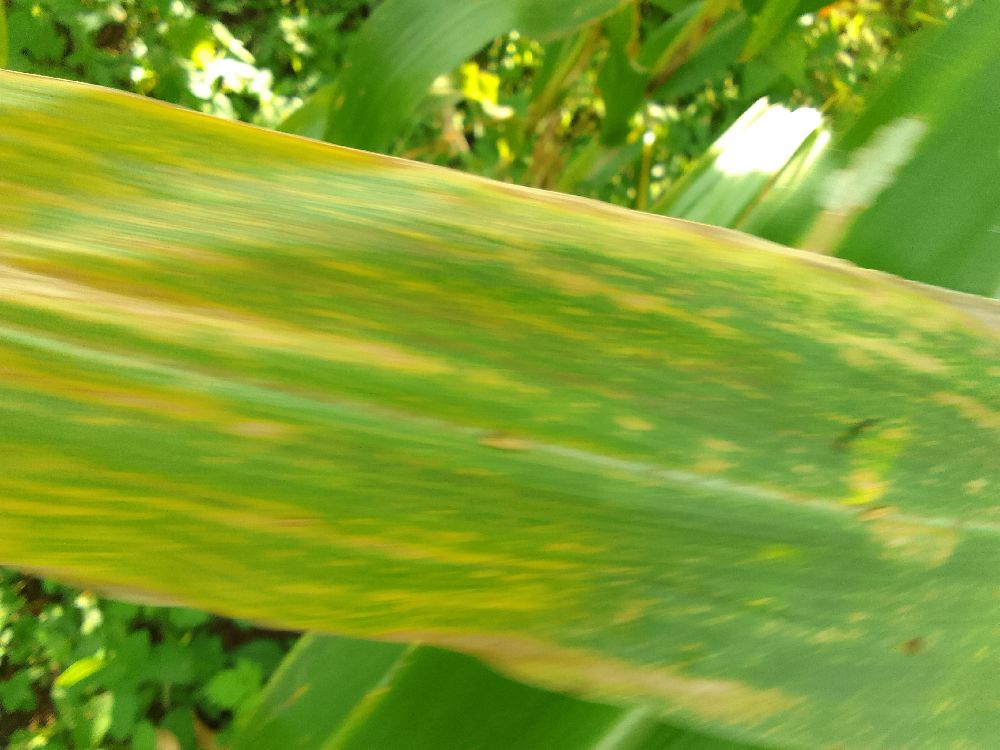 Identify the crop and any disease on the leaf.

maize, maize lethal necrosis
